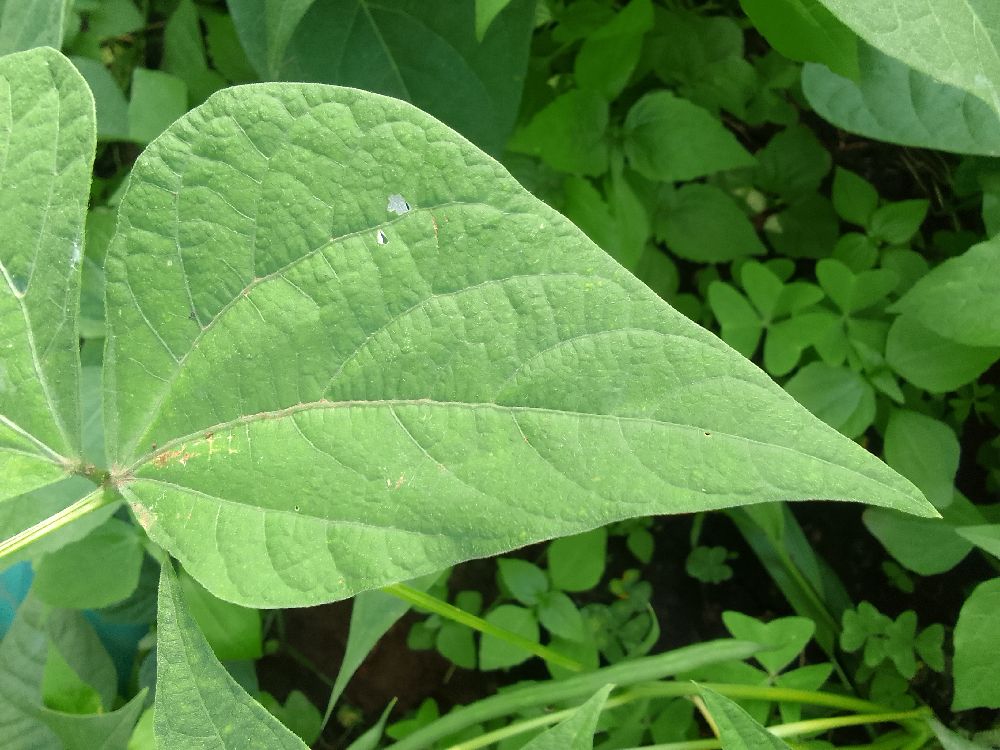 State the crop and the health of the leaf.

common bean, healthy
